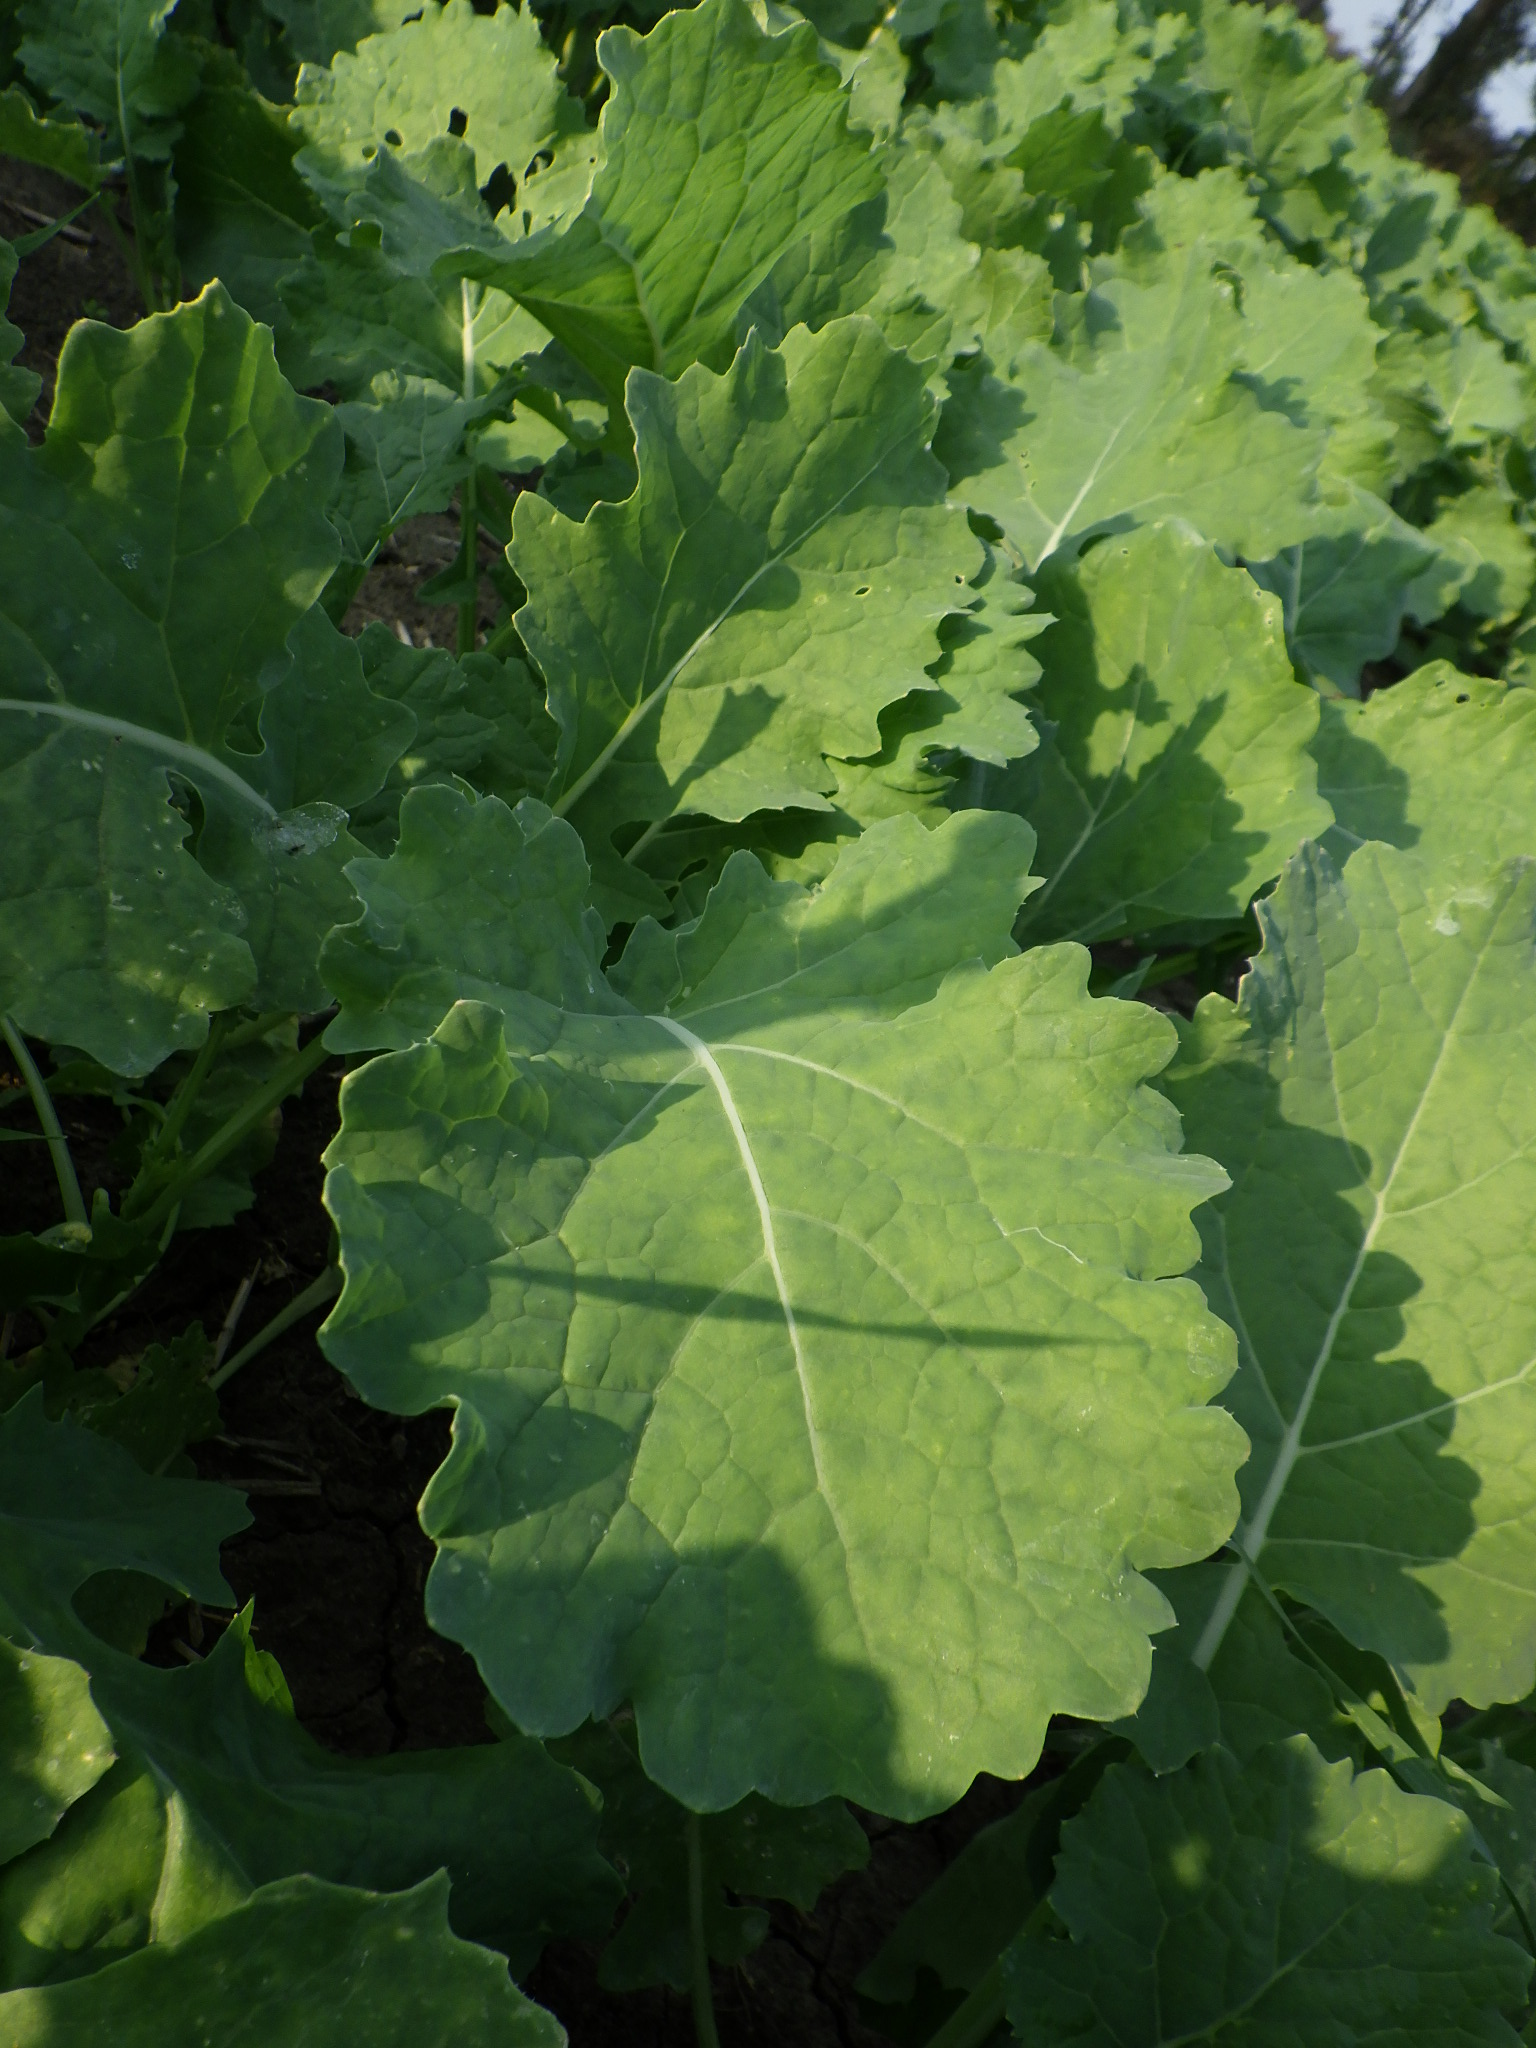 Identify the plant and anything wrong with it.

cauliflower, healthy
